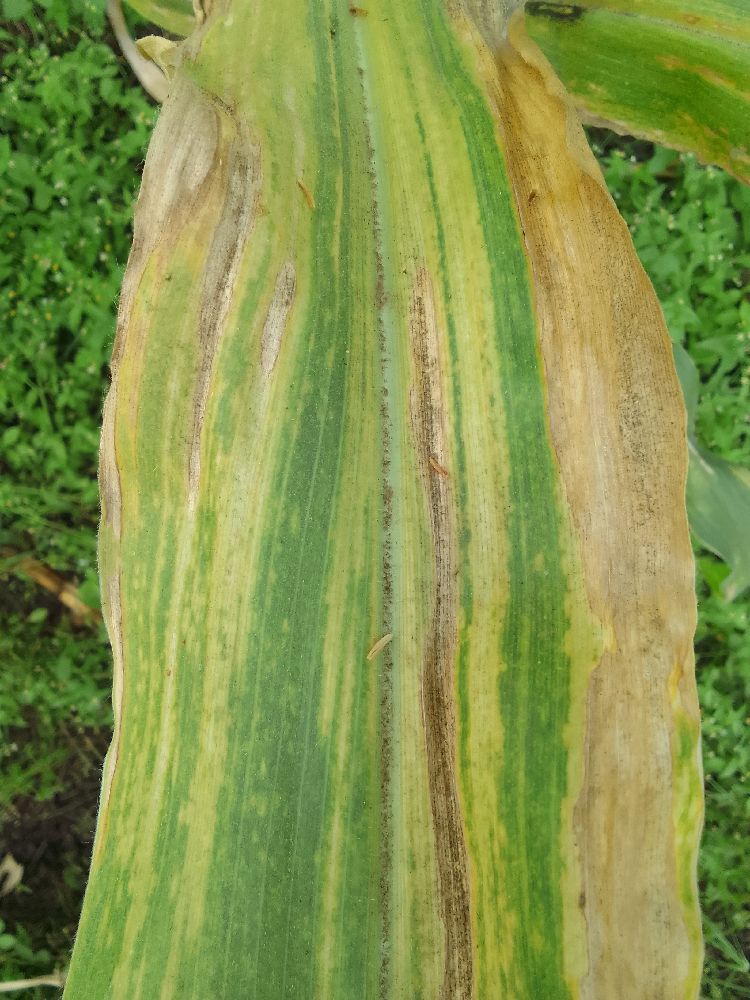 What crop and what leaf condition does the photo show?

maize, maize lethal necrosis
